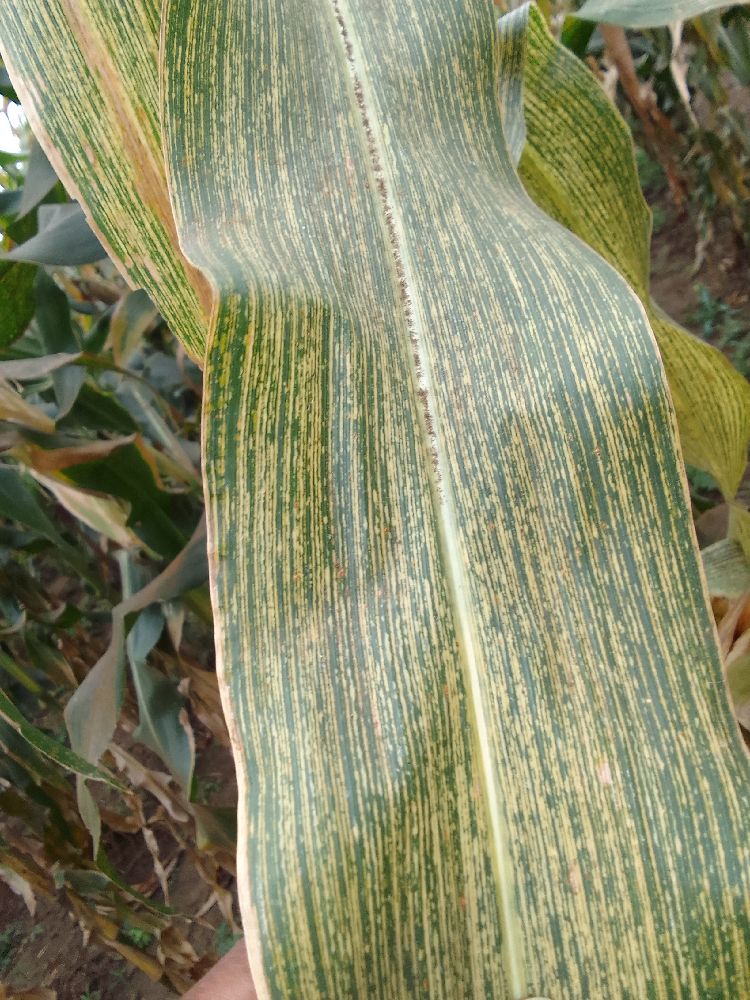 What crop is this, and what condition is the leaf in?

maize, maize streak virus
